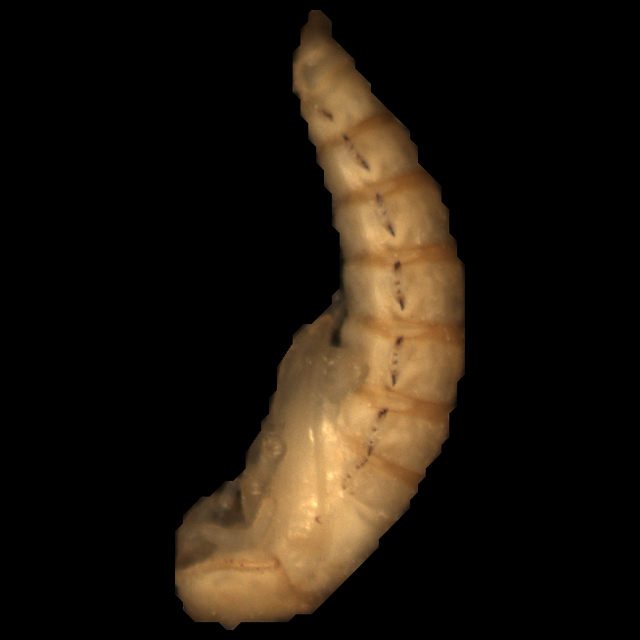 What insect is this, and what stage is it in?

mealworm pupa
